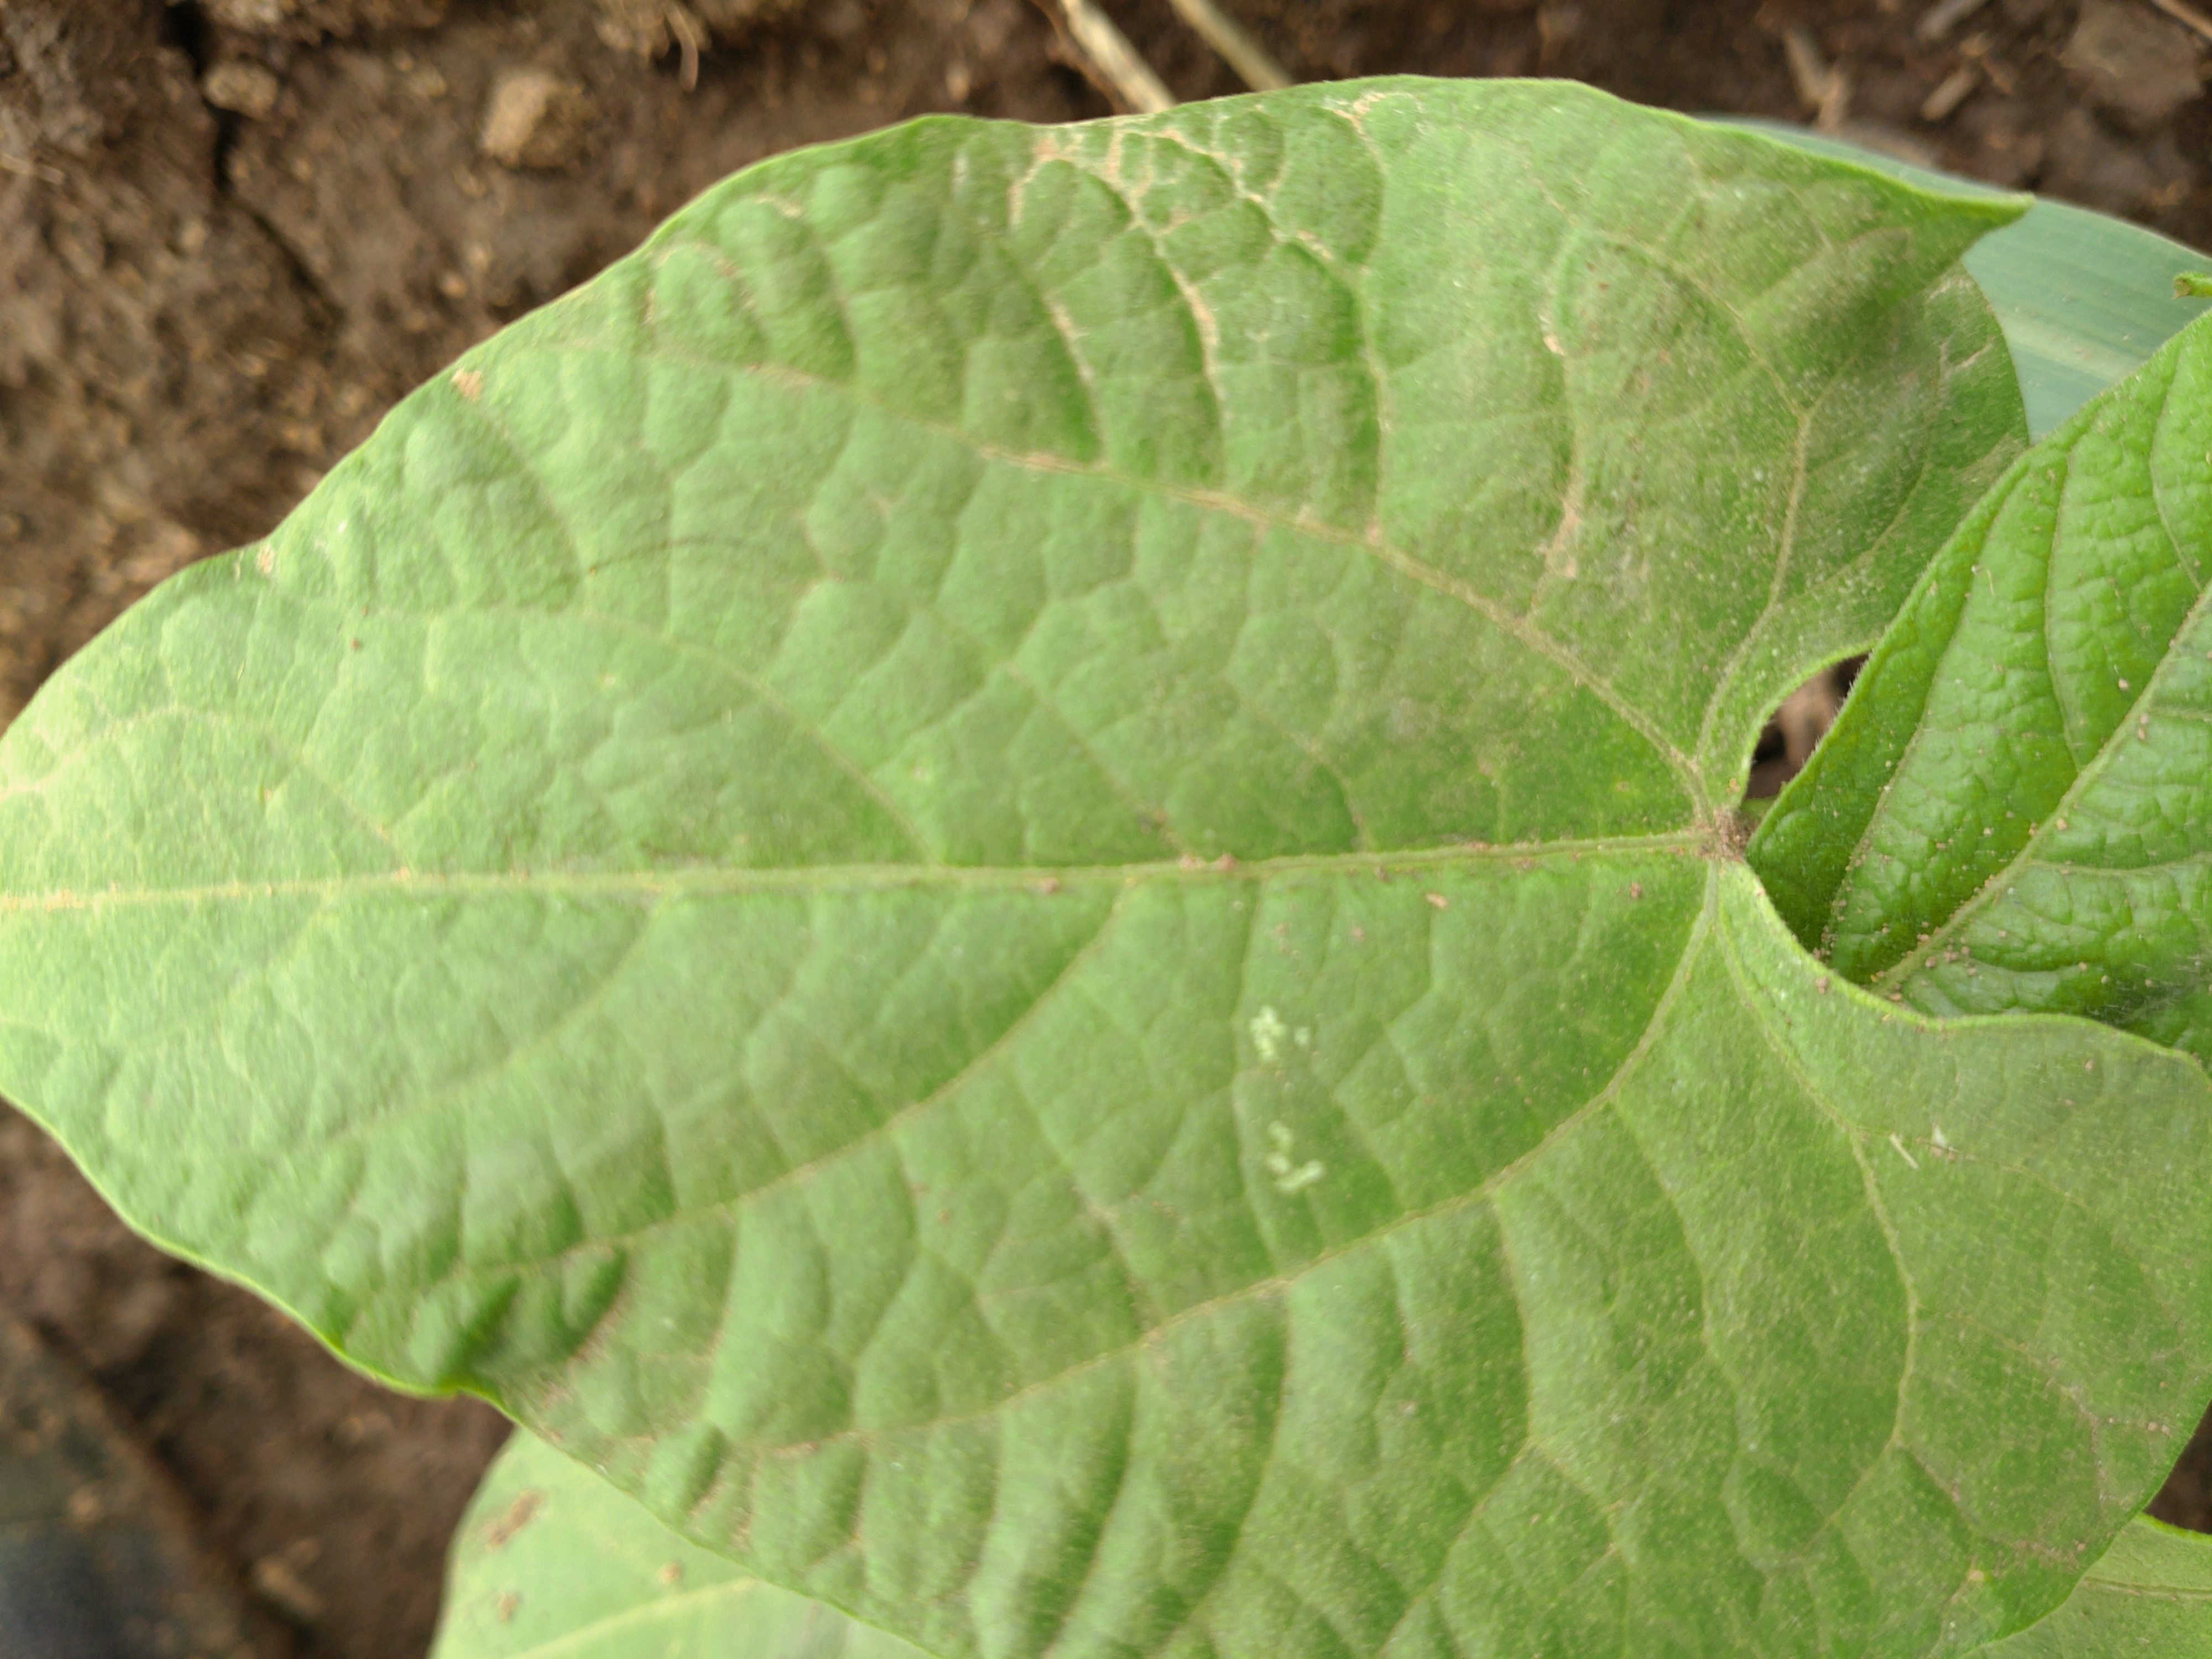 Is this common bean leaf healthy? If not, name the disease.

healthy
